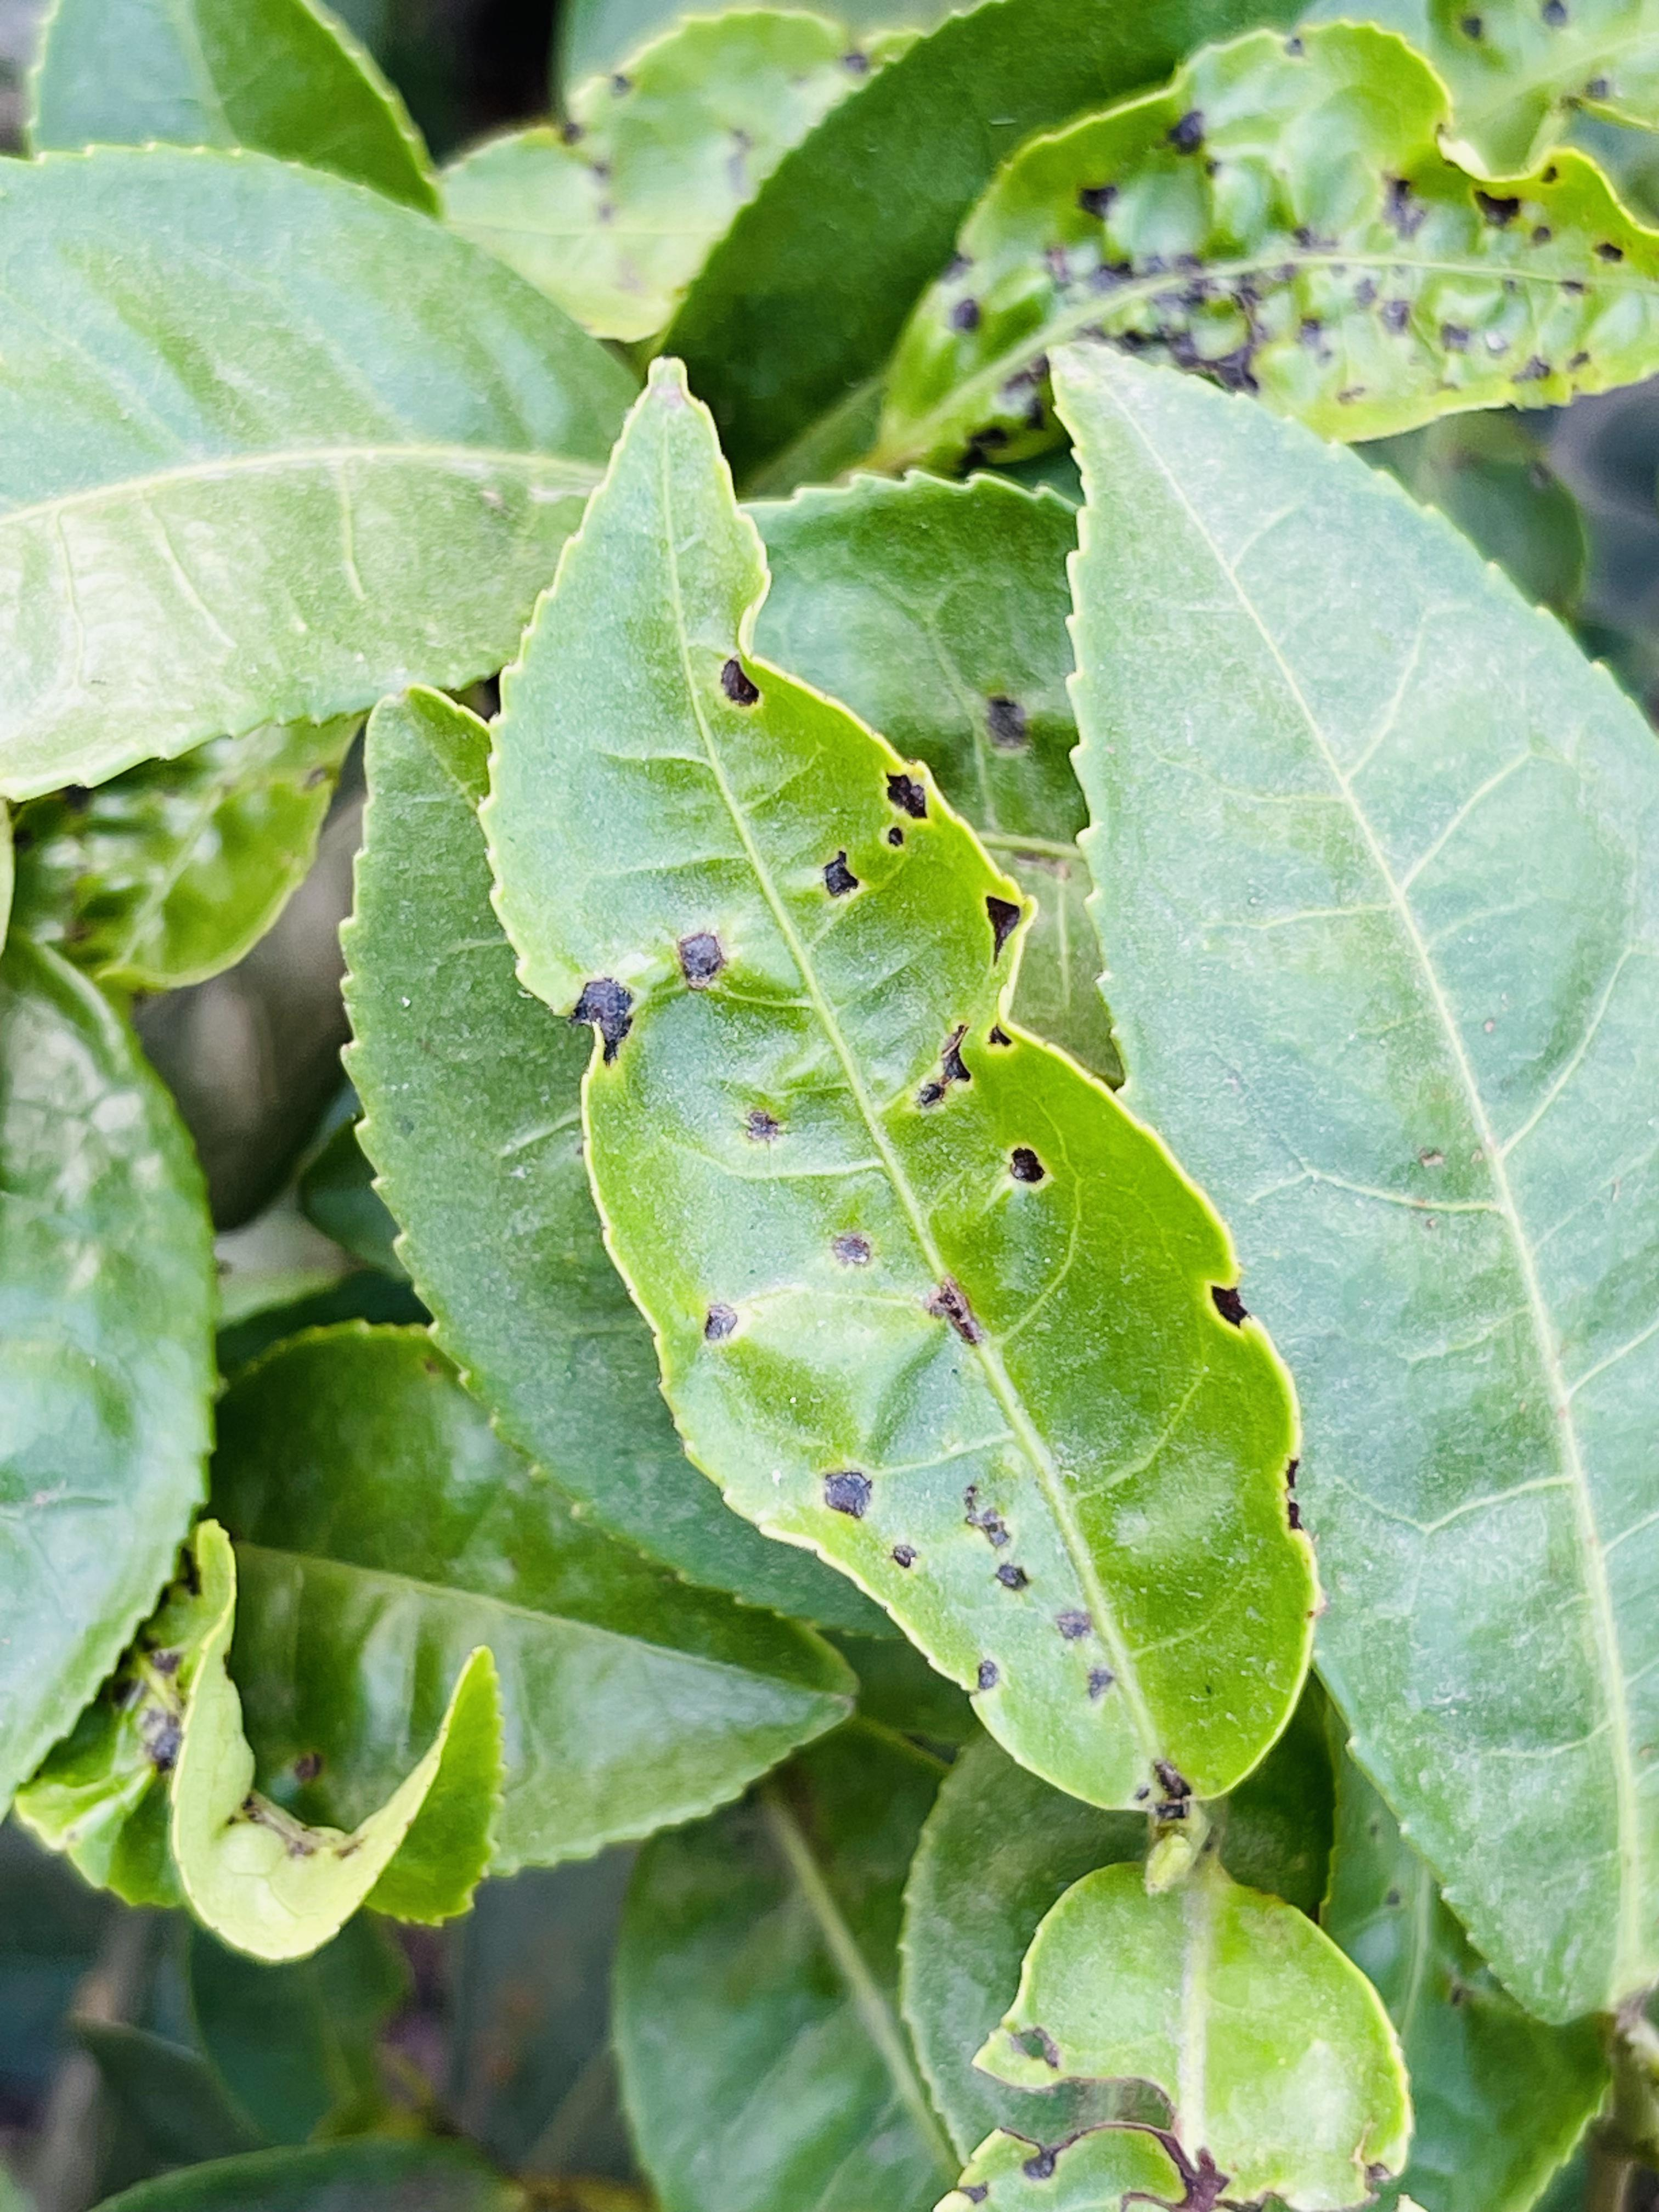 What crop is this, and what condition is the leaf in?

tea, helopeltis
